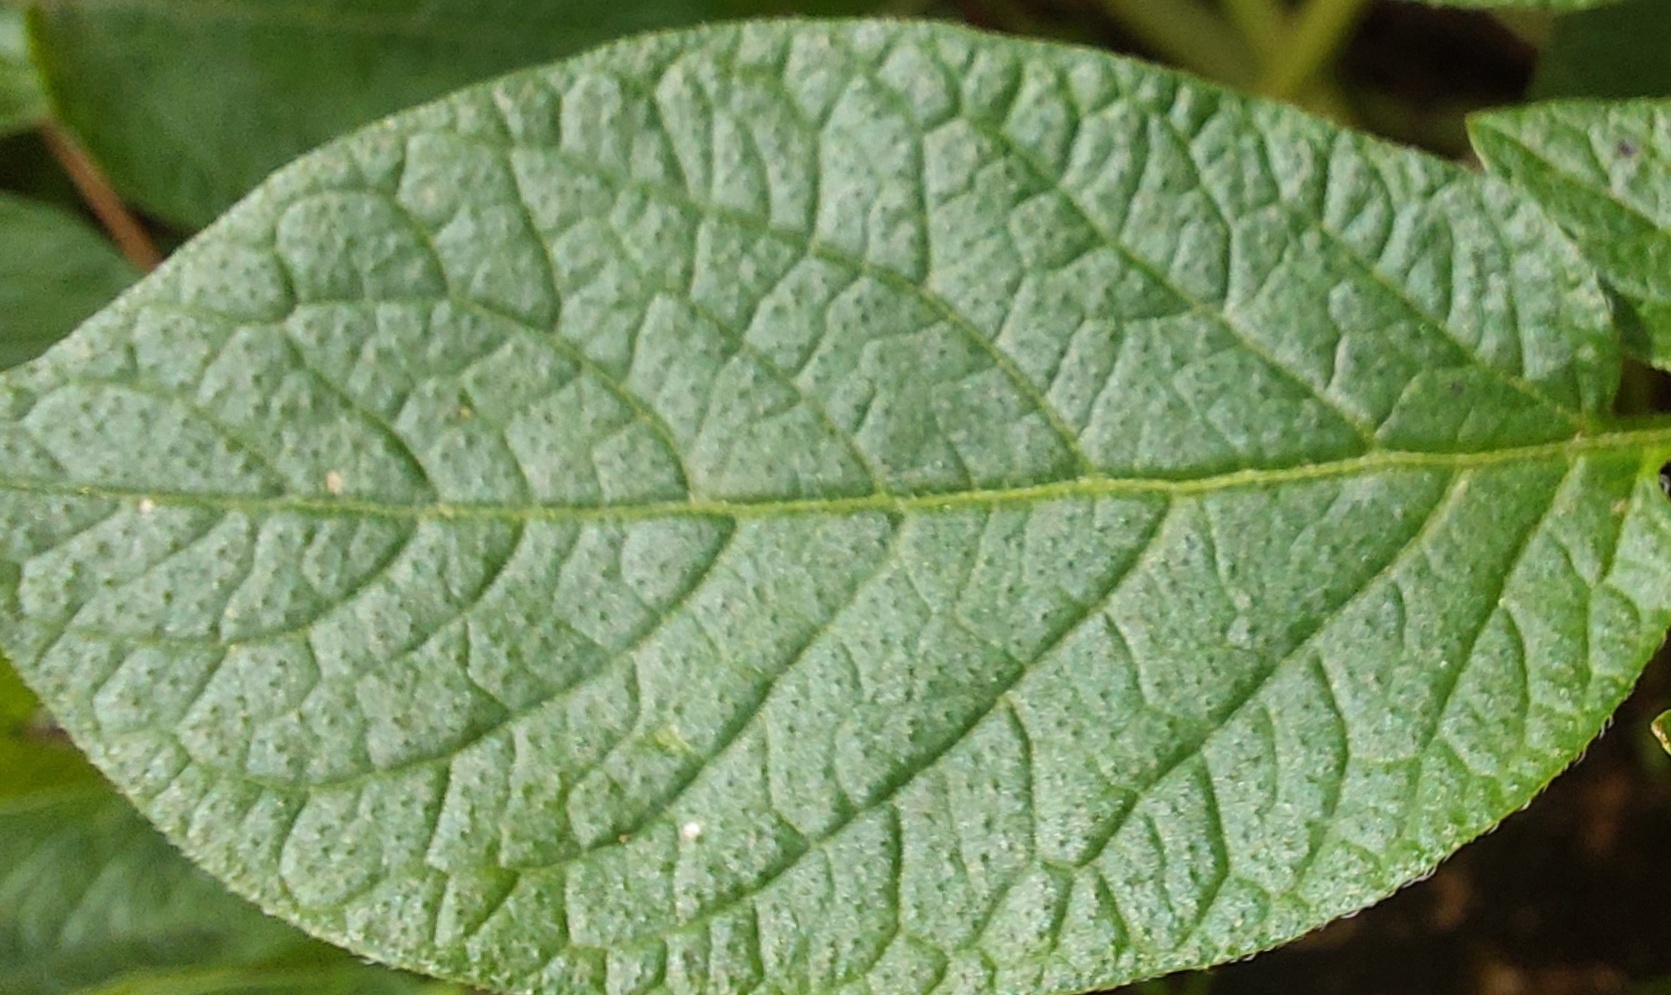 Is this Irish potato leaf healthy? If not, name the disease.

healthy
